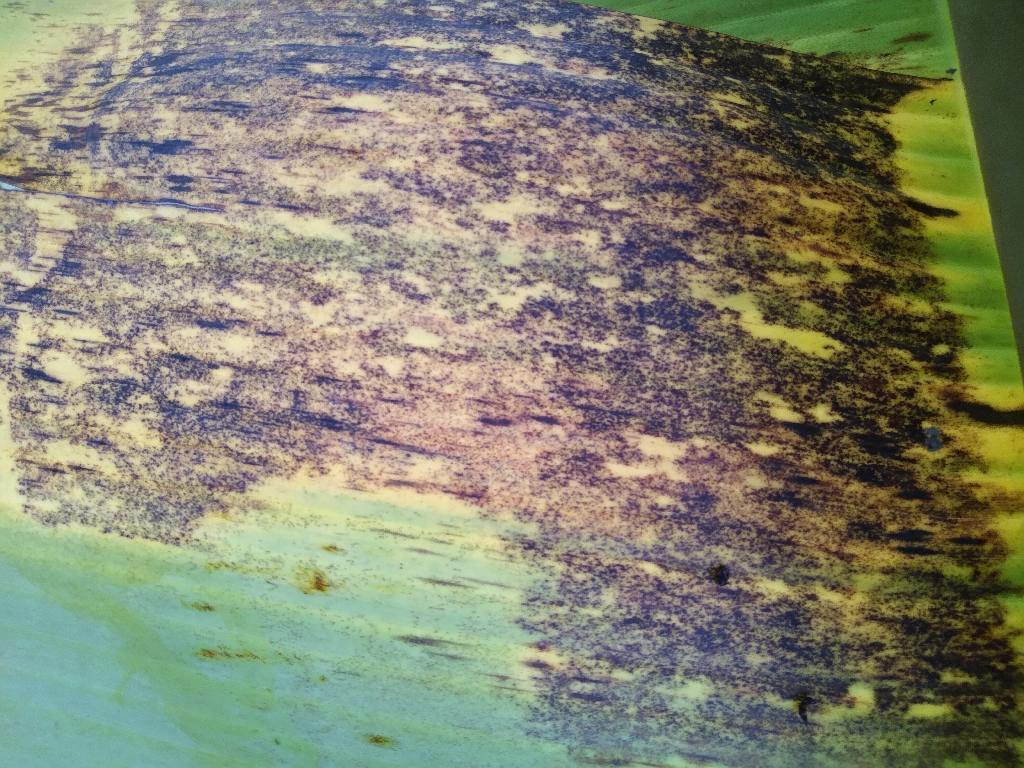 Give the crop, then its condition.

banana, black sigatoka
